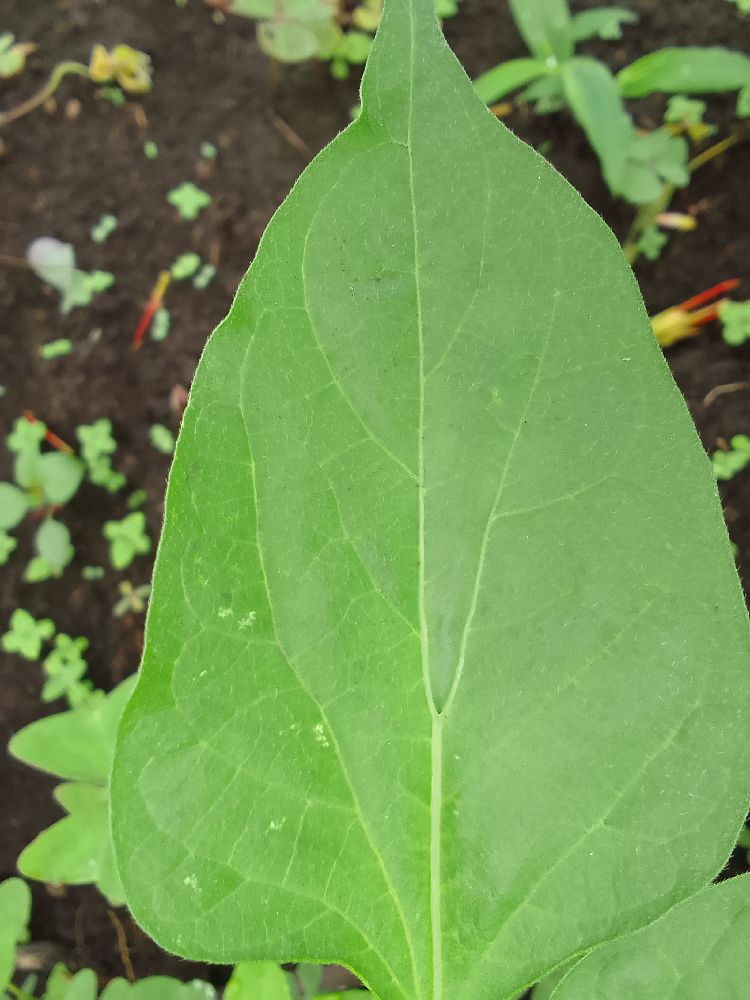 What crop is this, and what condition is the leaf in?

common bean, healthy
